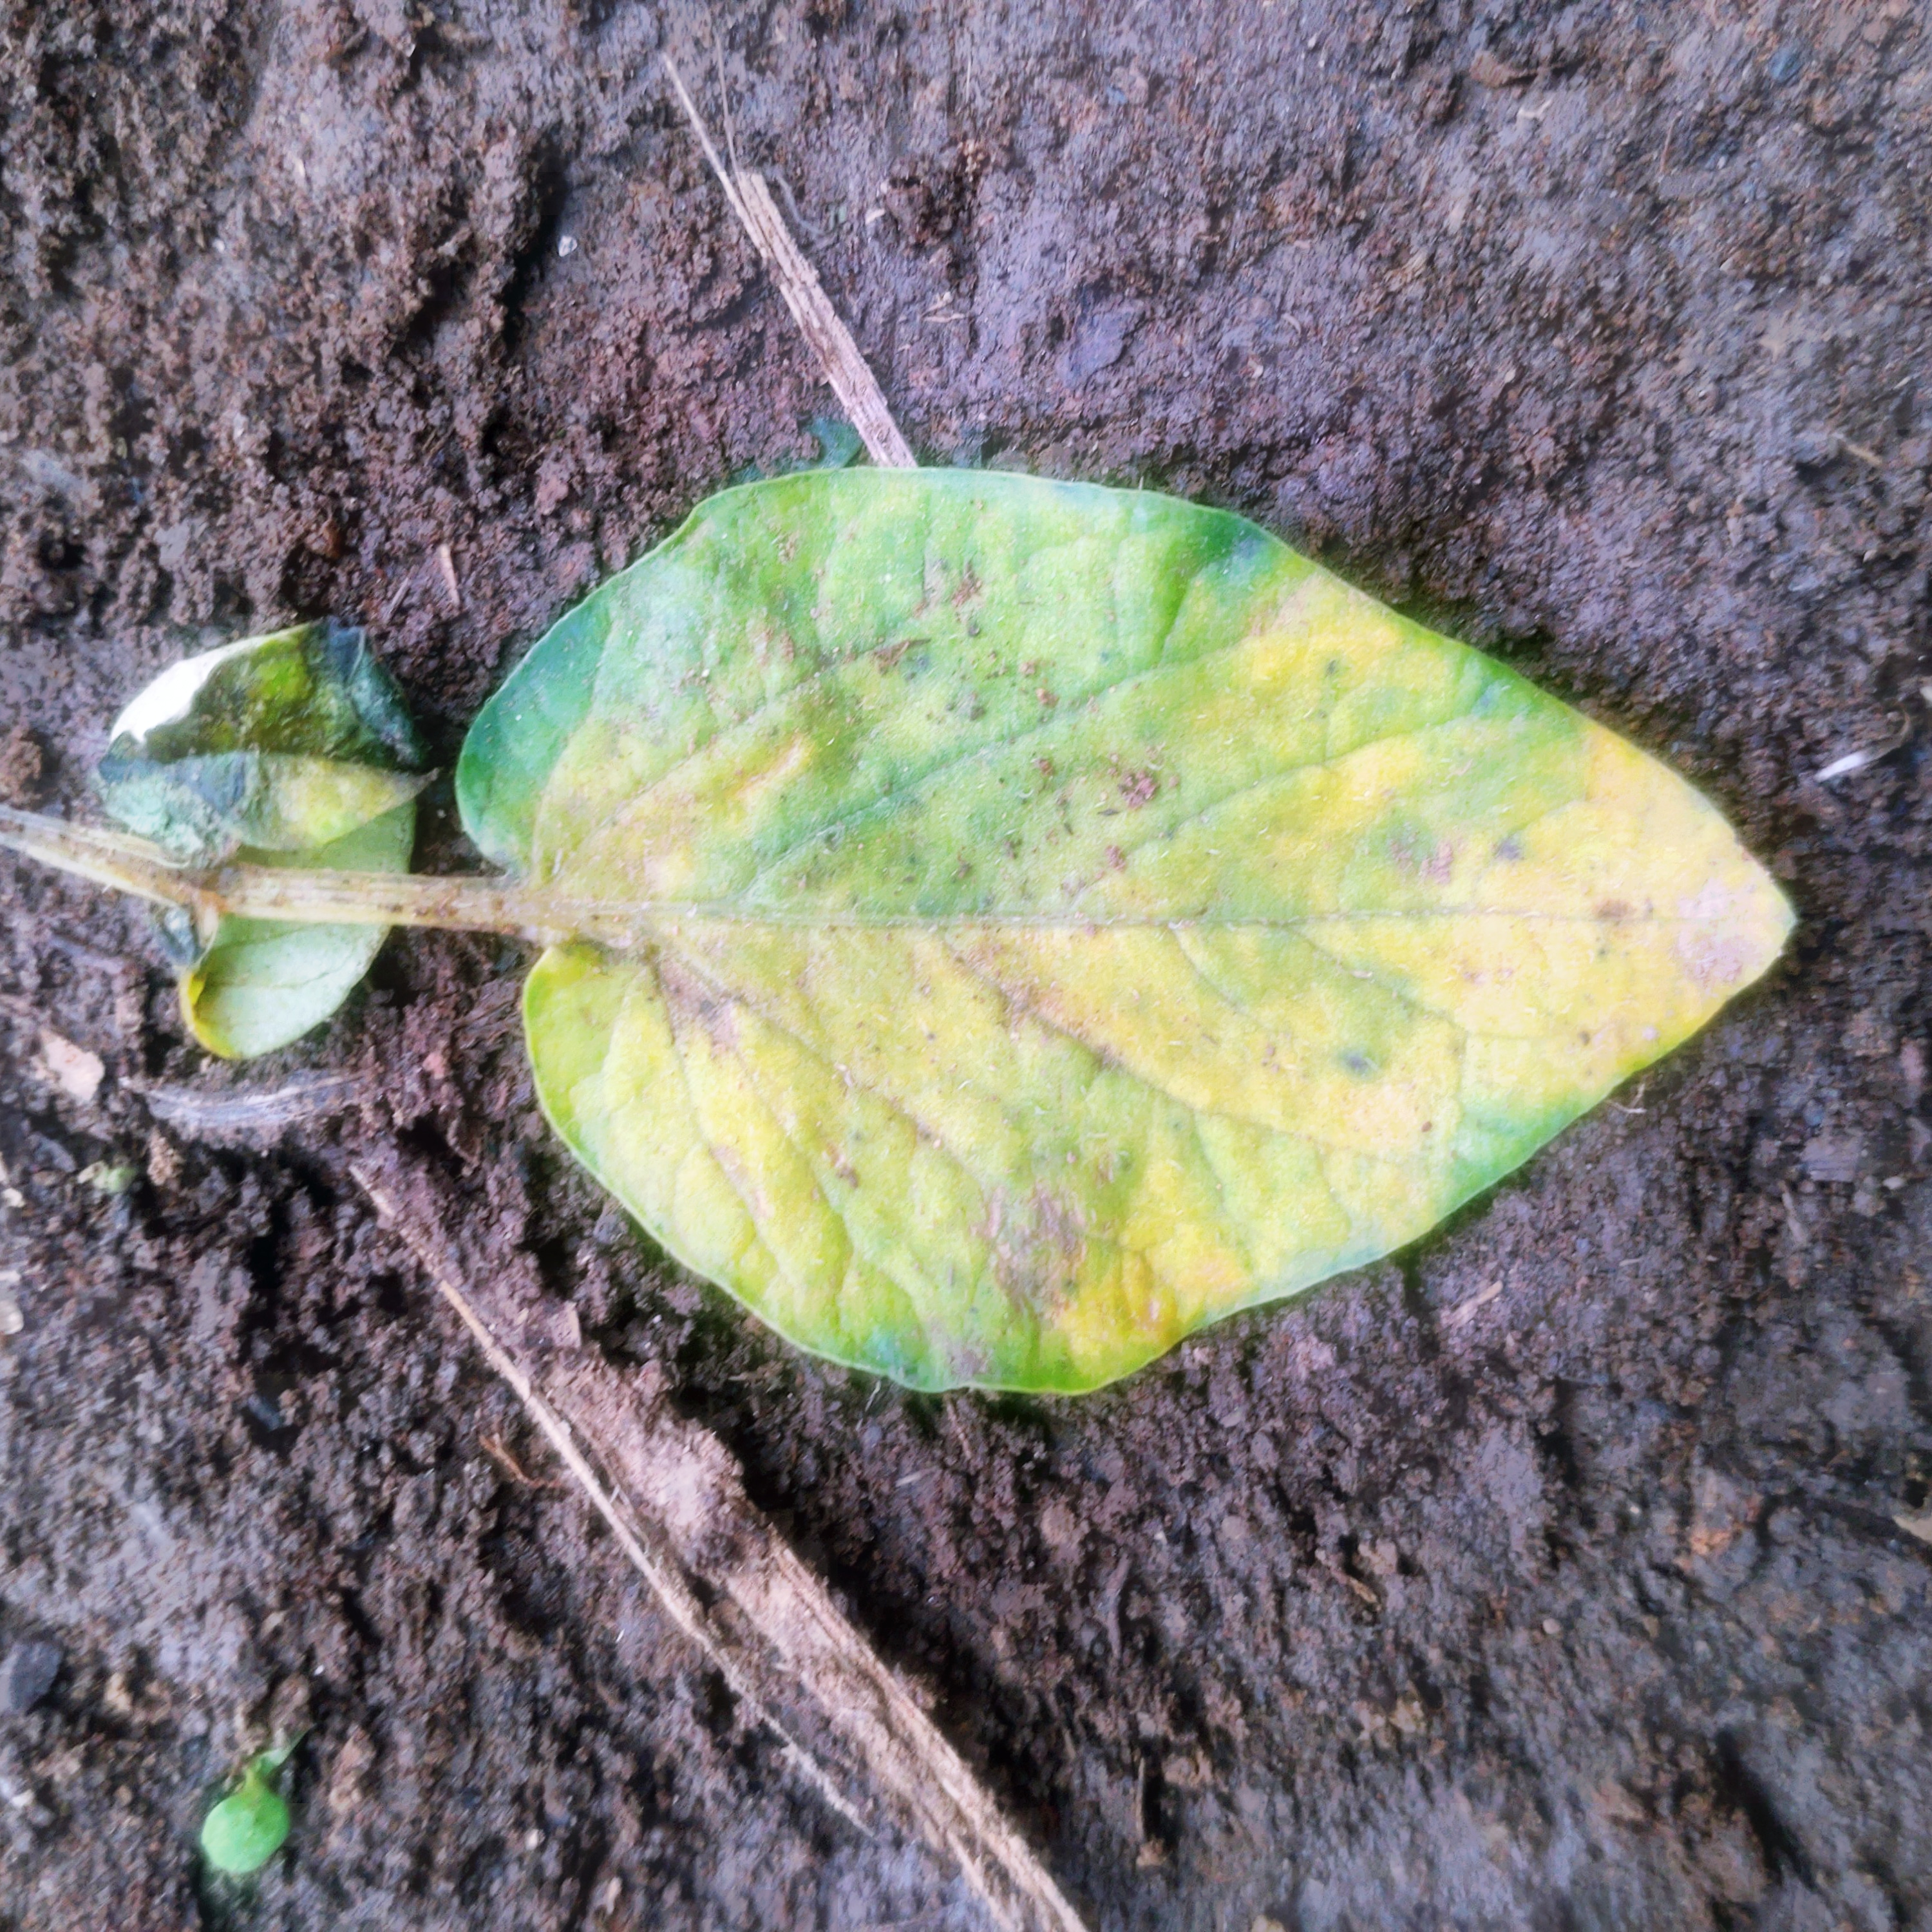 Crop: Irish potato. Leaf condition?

late blight
